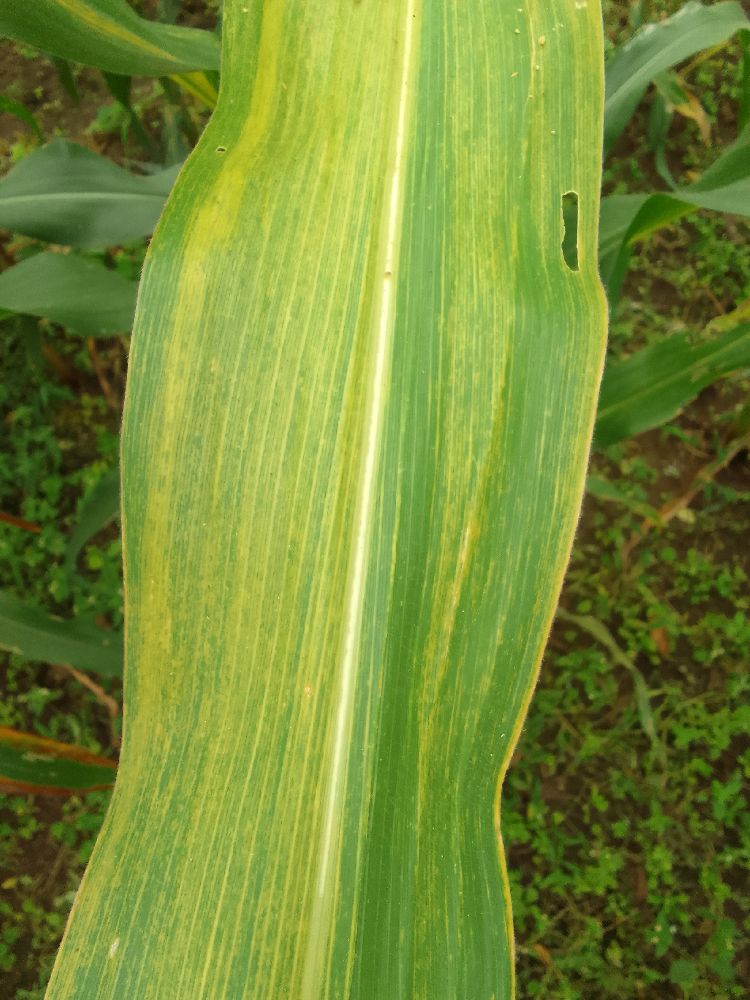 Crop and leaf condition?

maize, maize lethal necrosis
